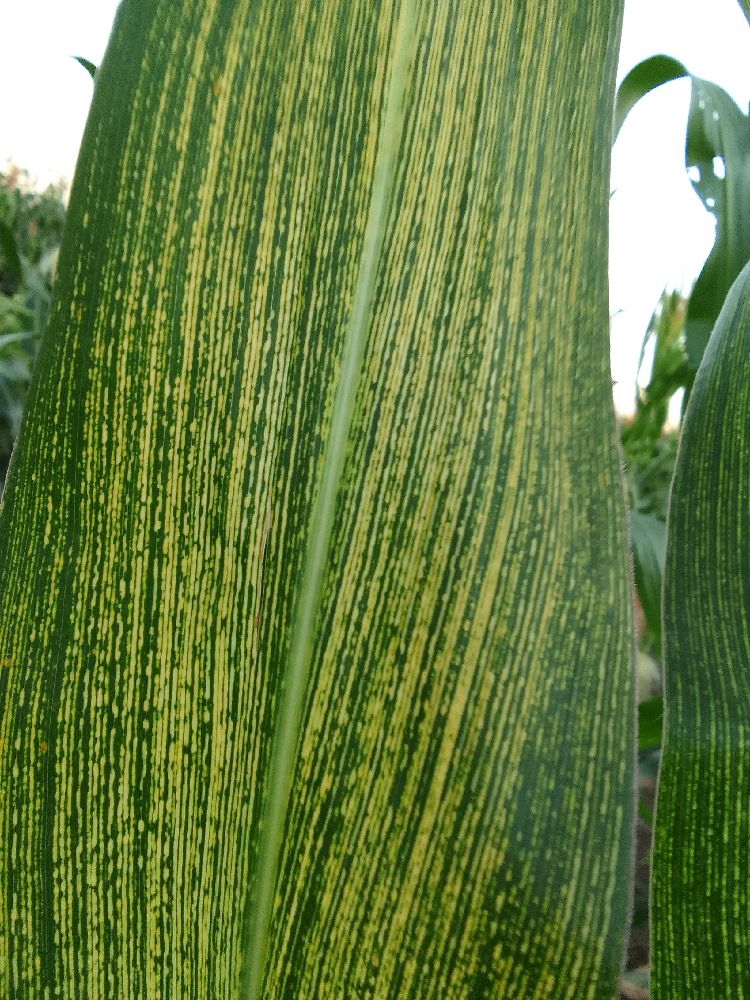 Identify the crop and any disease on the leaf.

maize, maize streak virus
